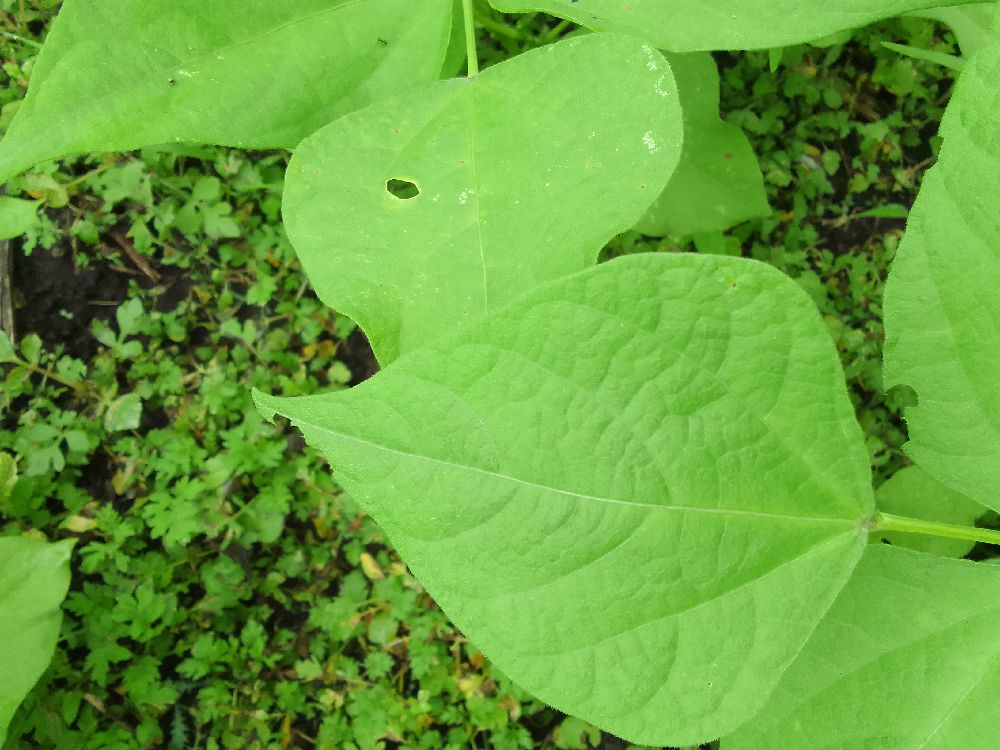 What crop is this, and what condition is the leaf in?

common bean, healthy
